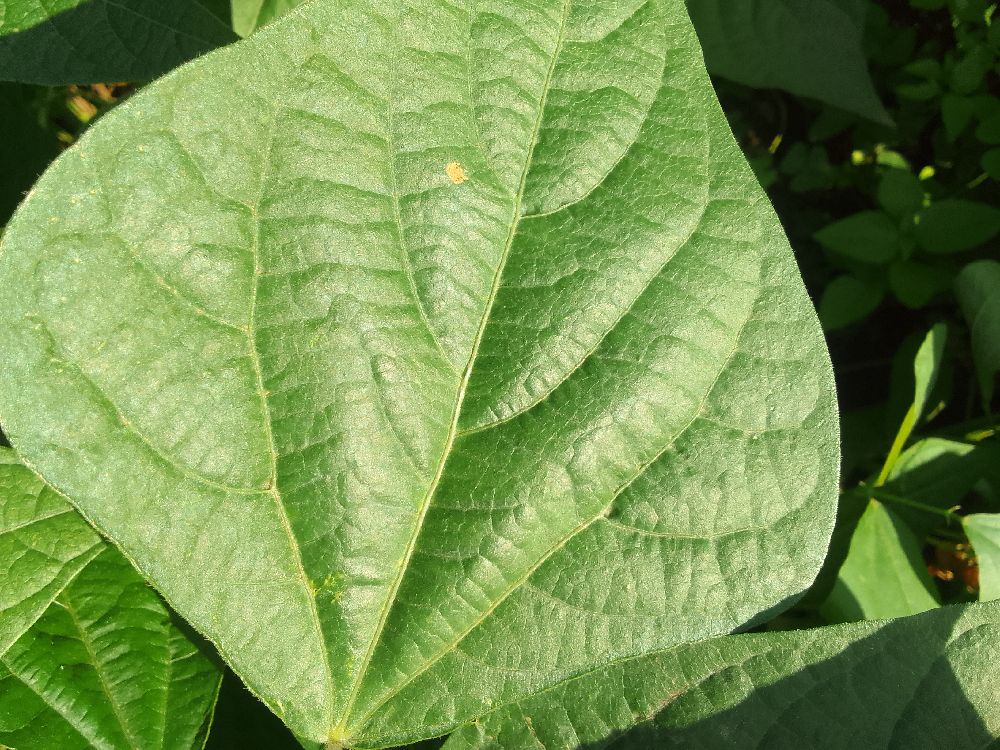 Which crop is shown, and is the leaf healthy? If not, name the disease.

common bean, healthy
